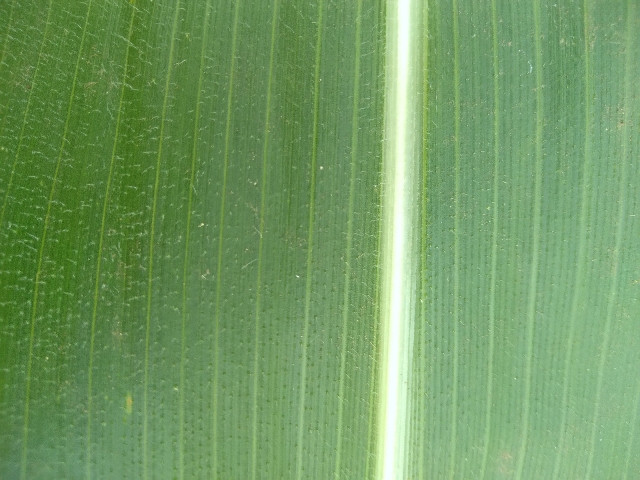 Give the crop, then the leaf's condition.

maize, healthy
